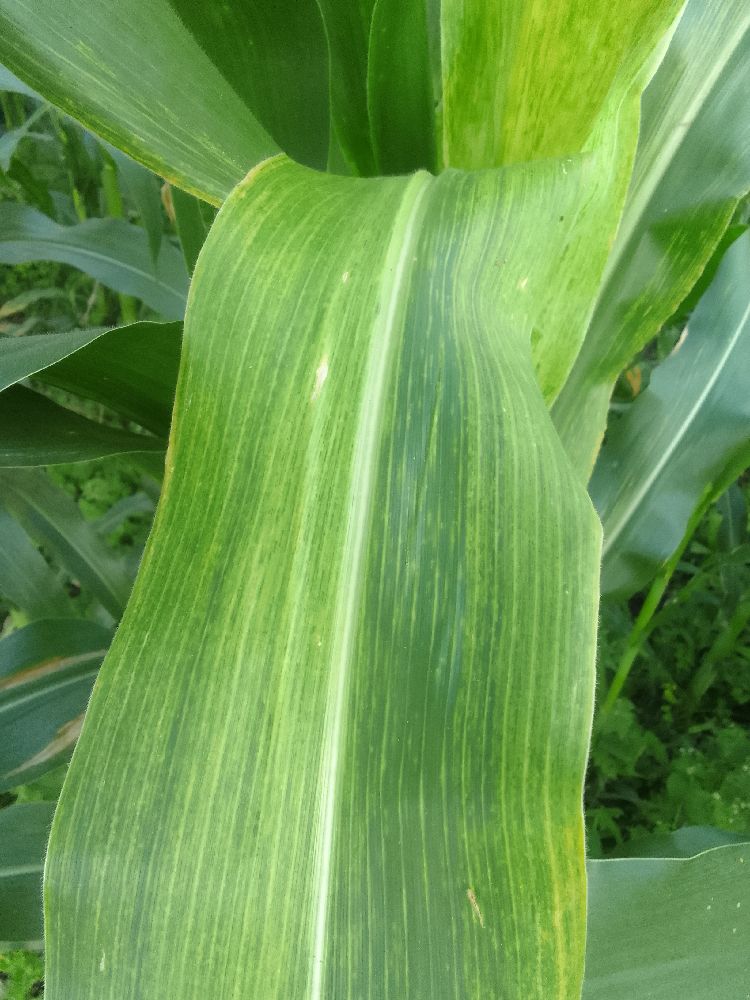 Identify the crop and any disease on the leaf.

maize, maize lethal necrosis
